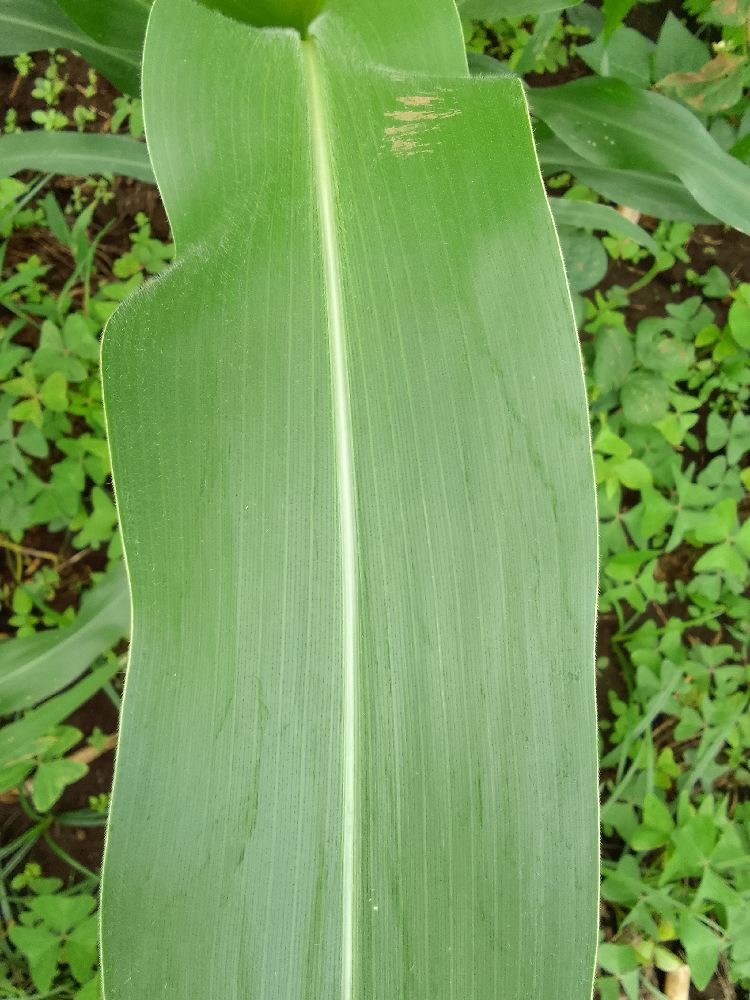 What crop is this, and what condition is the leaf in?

maize, healthy
